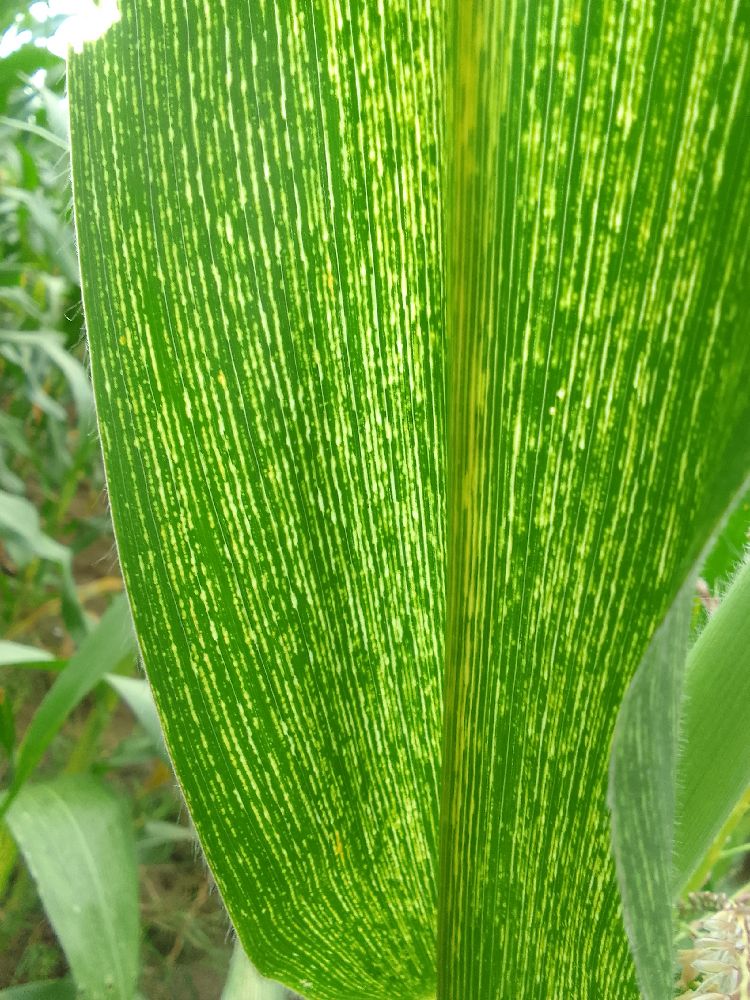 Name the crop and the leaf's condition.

maize, maize streak virus
